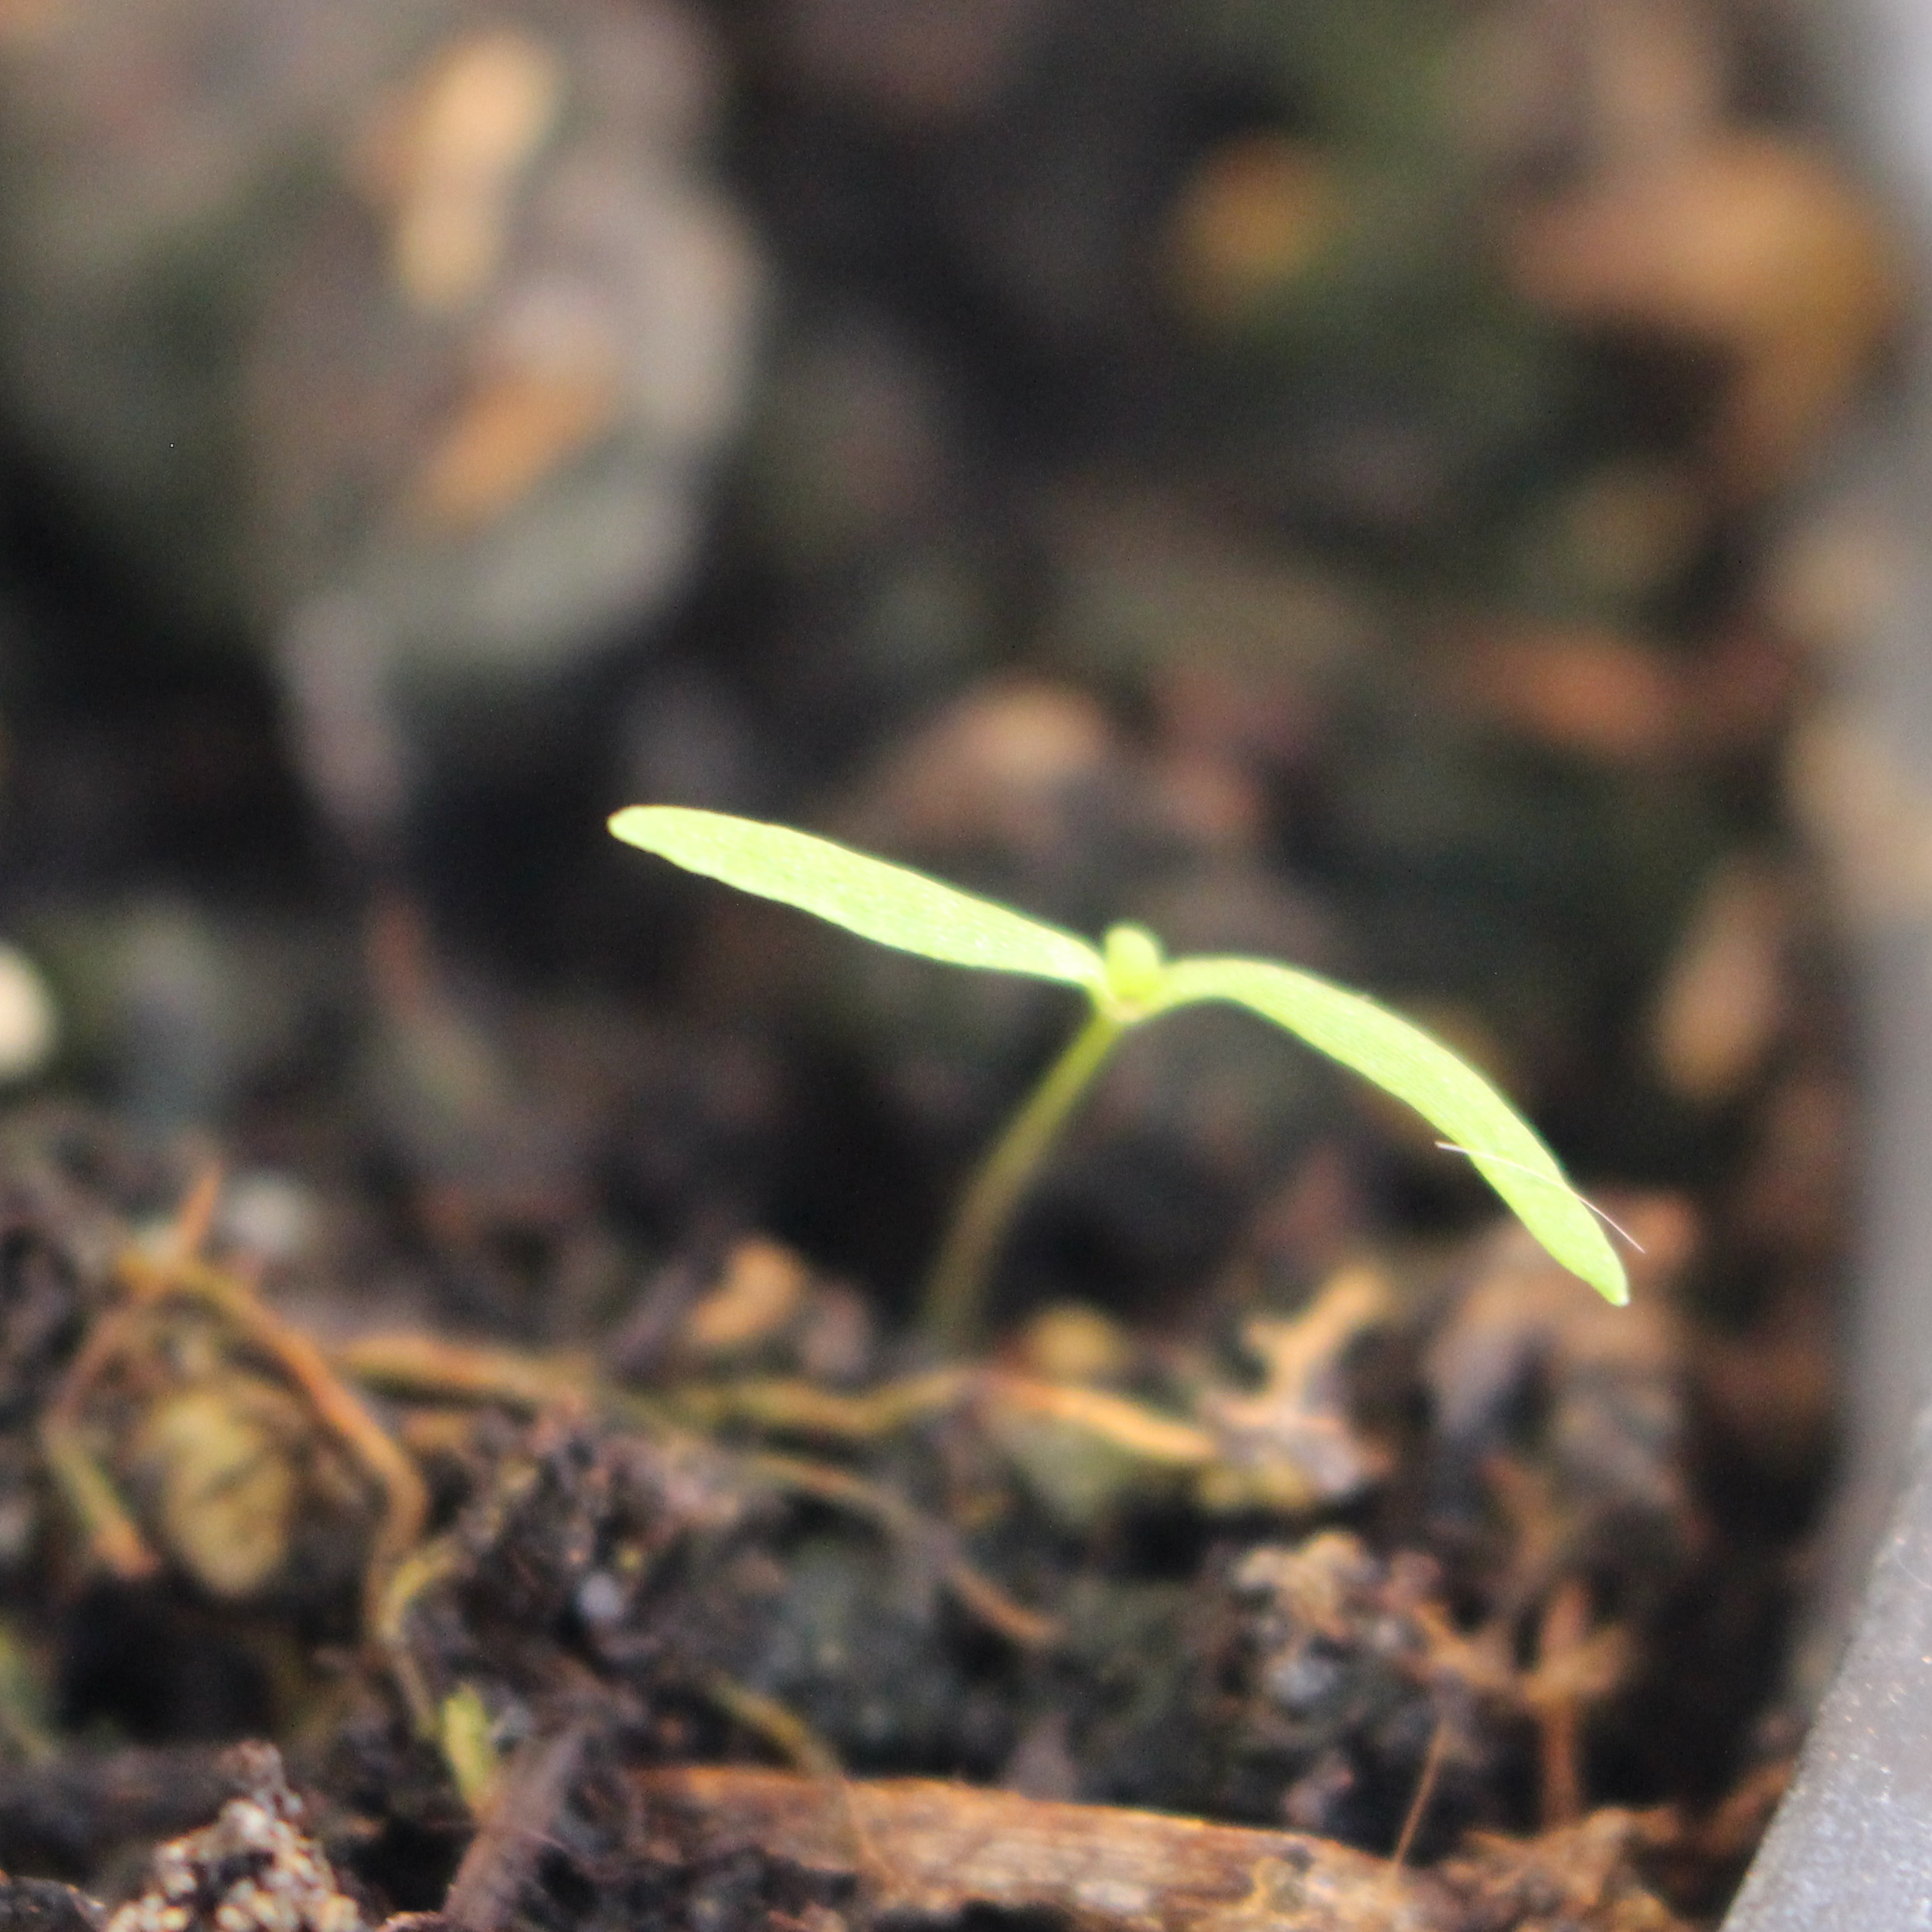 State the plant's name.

Papaver rhoeas
